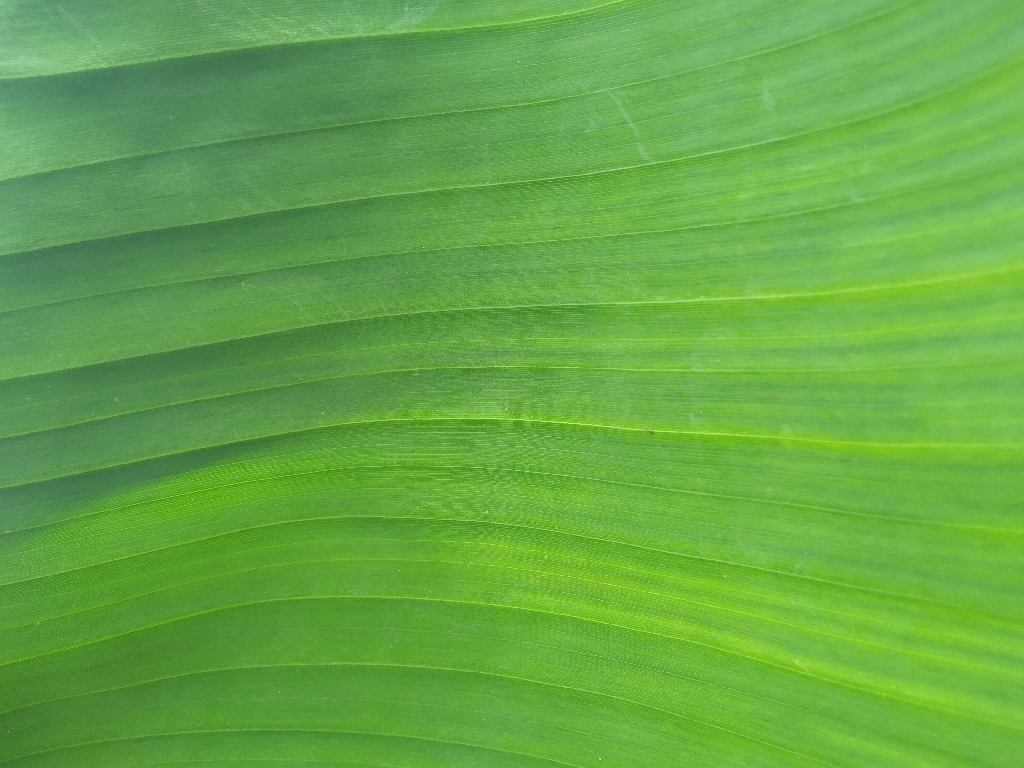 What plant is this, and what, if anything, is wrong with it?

banana, healthy
